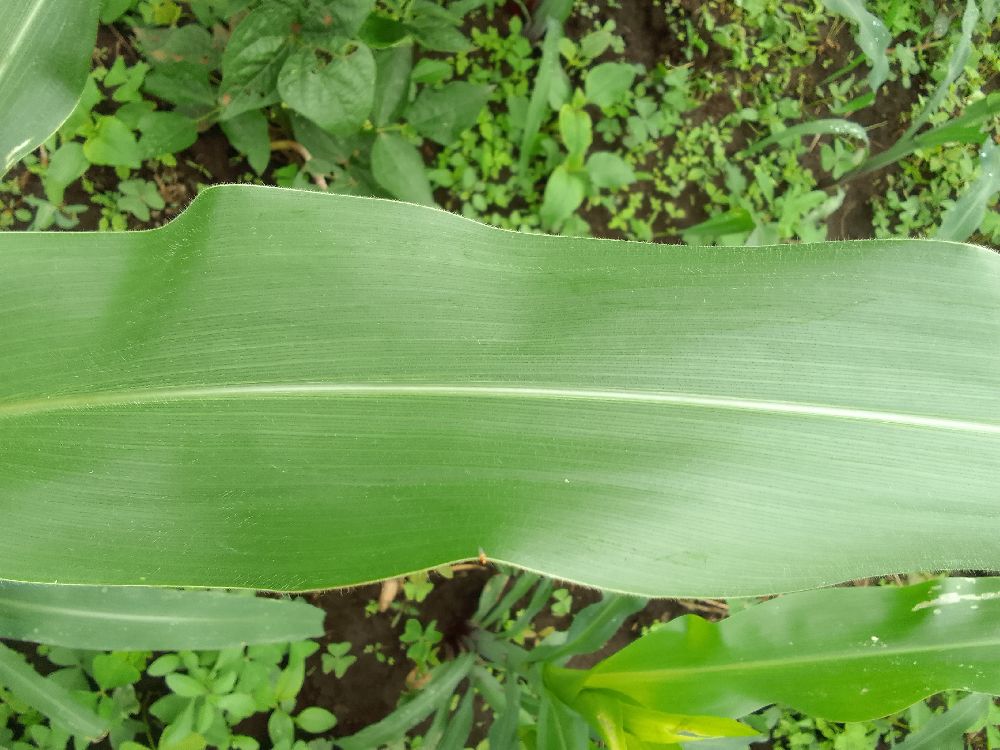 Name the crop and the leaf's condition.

maize, healthy
